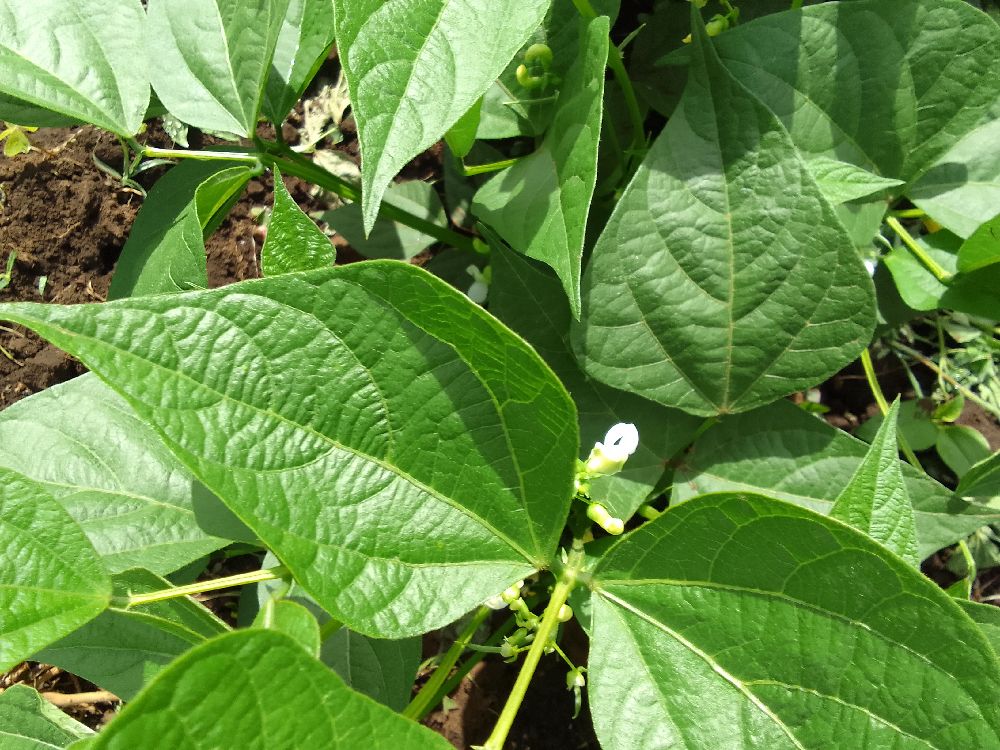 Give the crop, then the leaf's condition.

common bean, healthy
